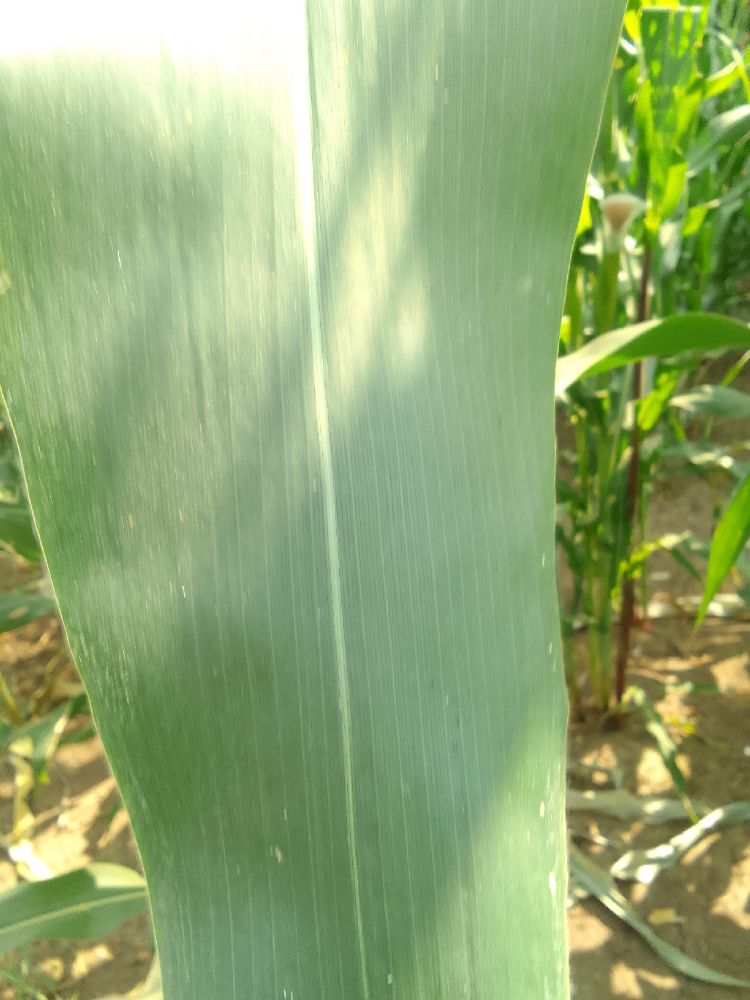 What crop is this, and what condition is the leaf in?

maize, healthy
